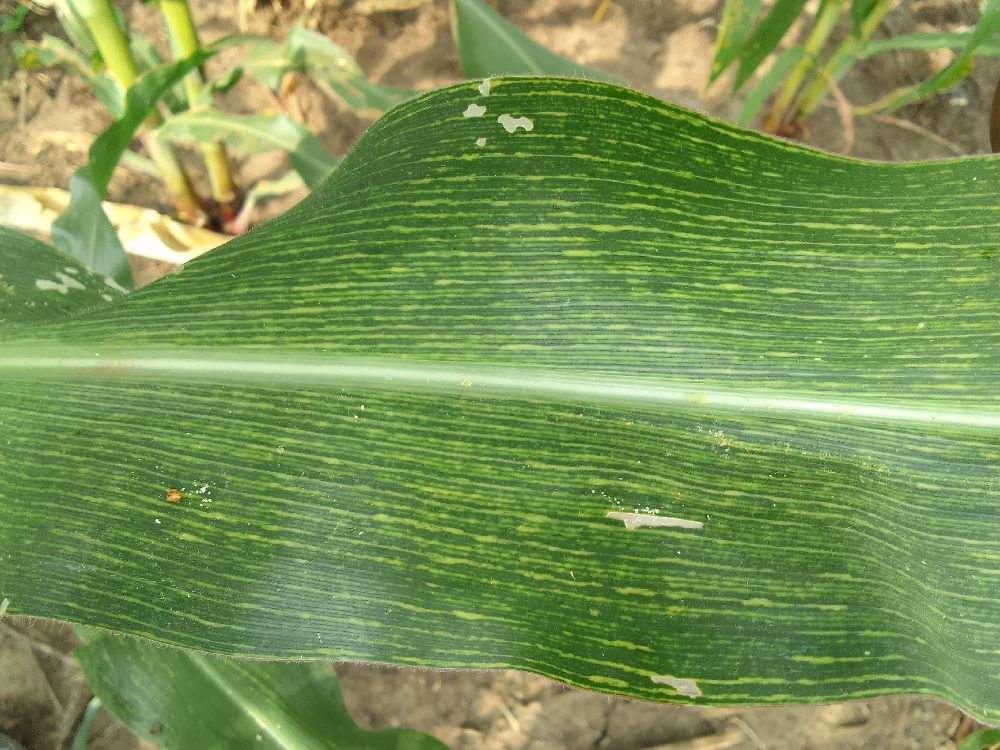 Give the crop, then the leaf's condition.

maize, maize streak virus
